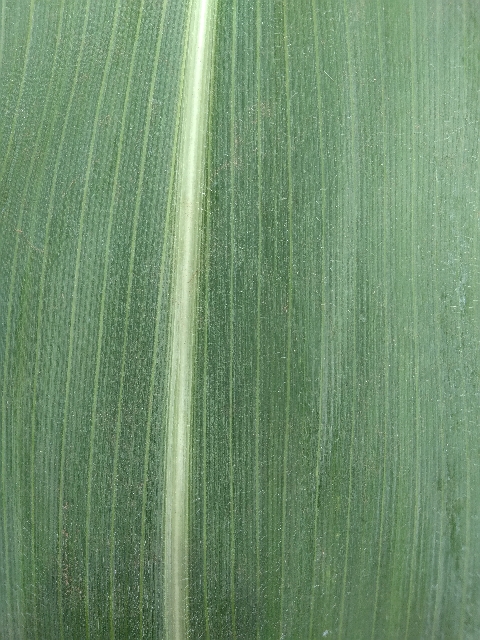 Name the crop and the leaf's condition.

maize, healthy
